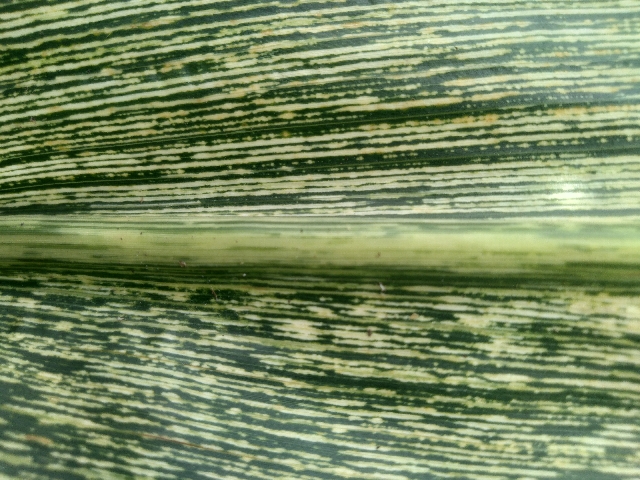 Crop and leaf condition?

maize, maize streak virus
